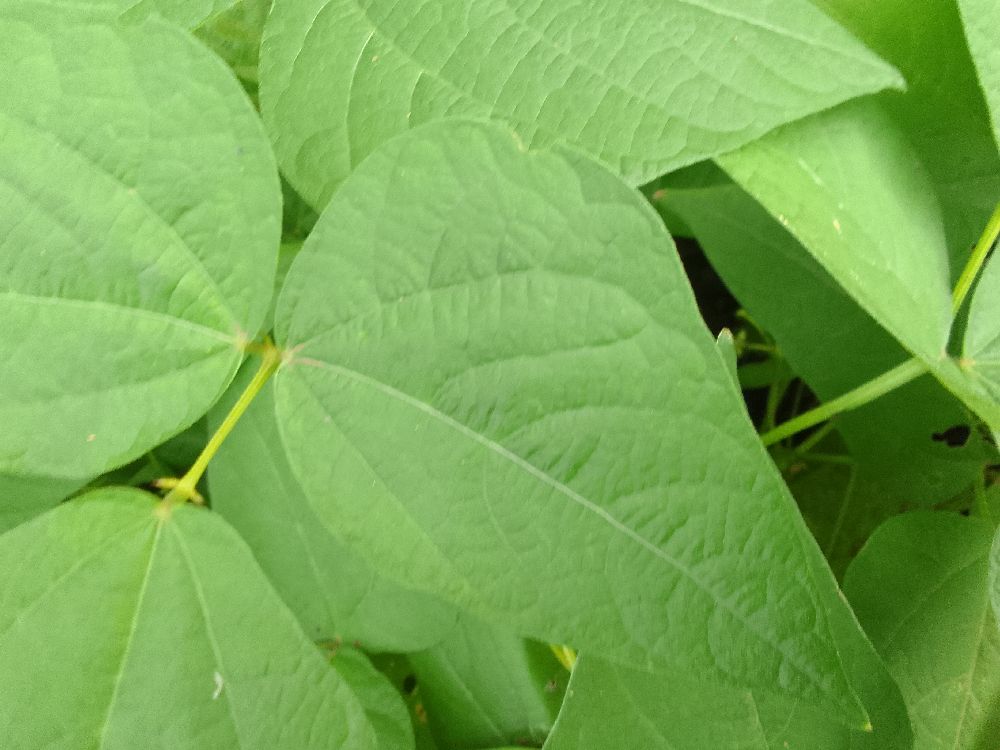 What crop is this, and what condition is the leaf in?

common bean, healthy
